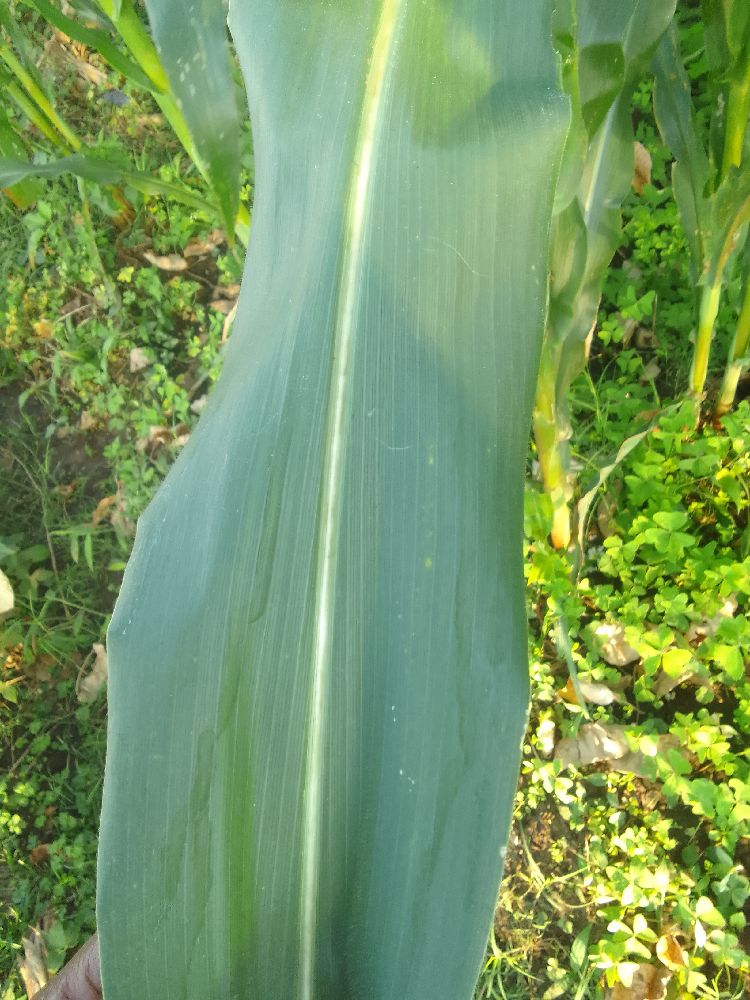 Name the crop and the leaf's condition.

maize, healthy
